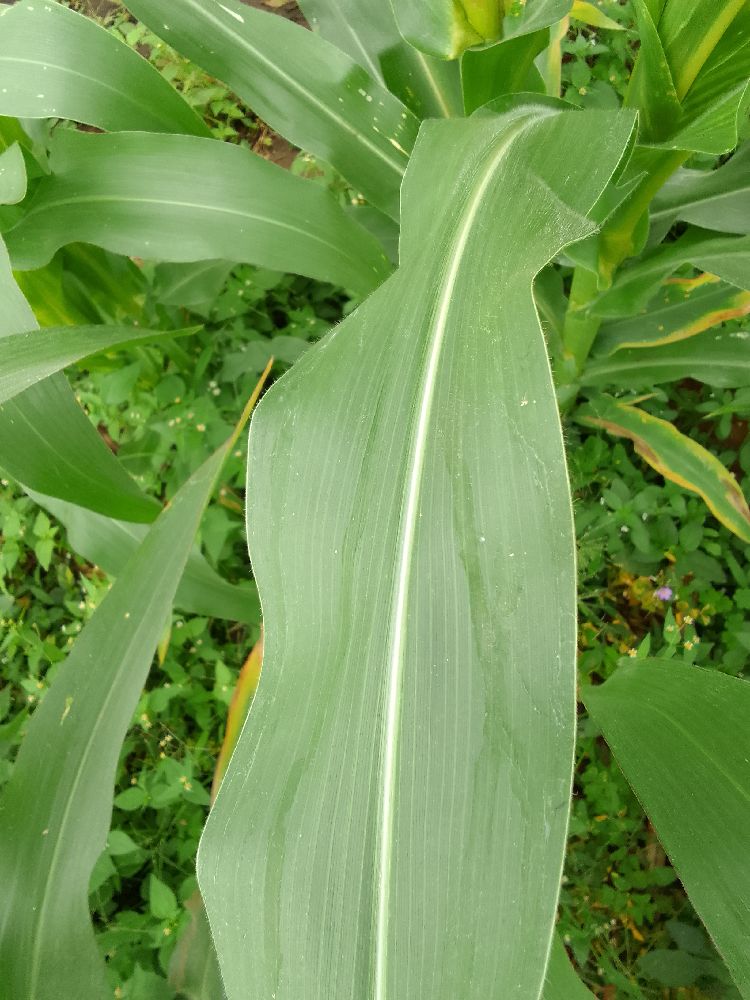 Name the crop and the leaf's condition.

maize, healthy
